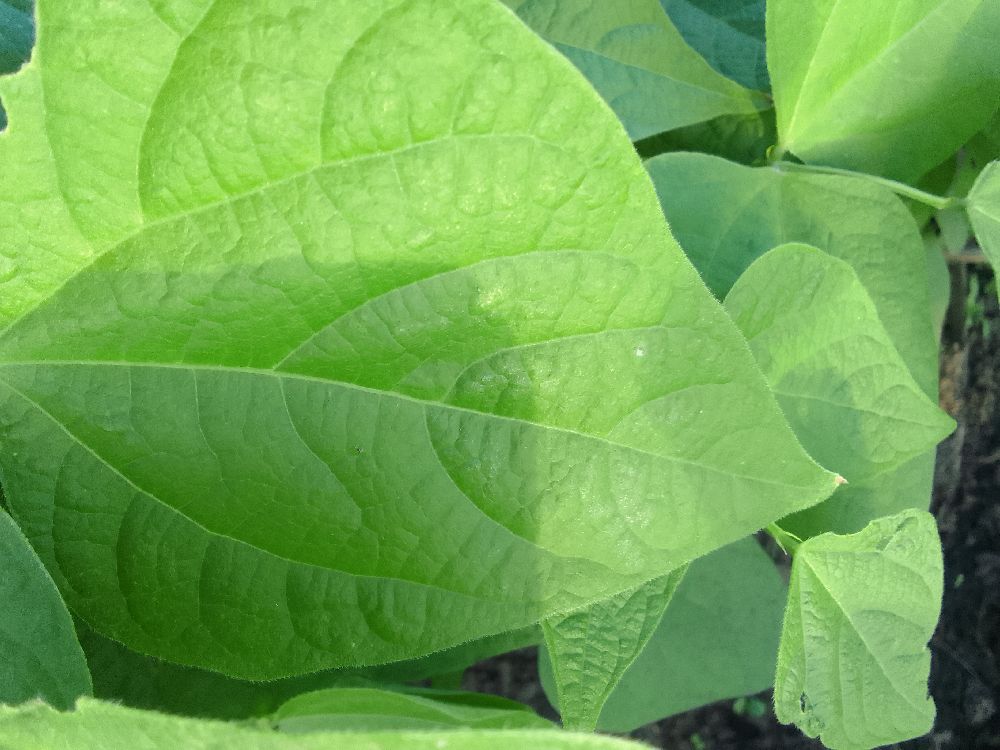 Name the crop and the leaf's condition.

common bean, healthy
